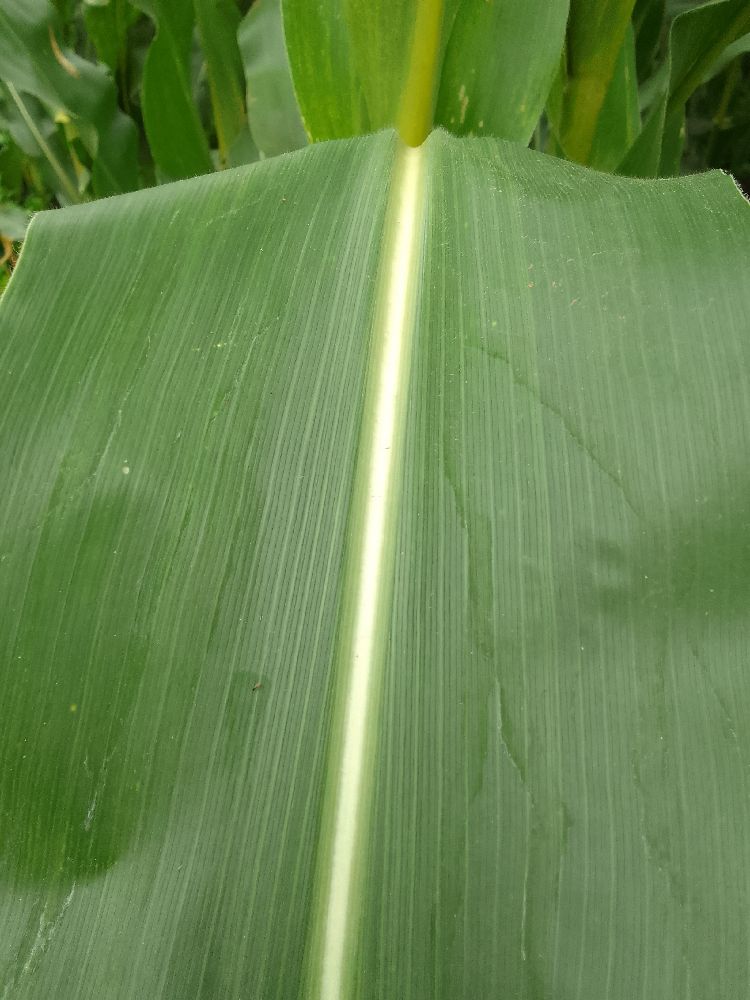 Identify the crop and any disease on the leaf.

maize, healthy
